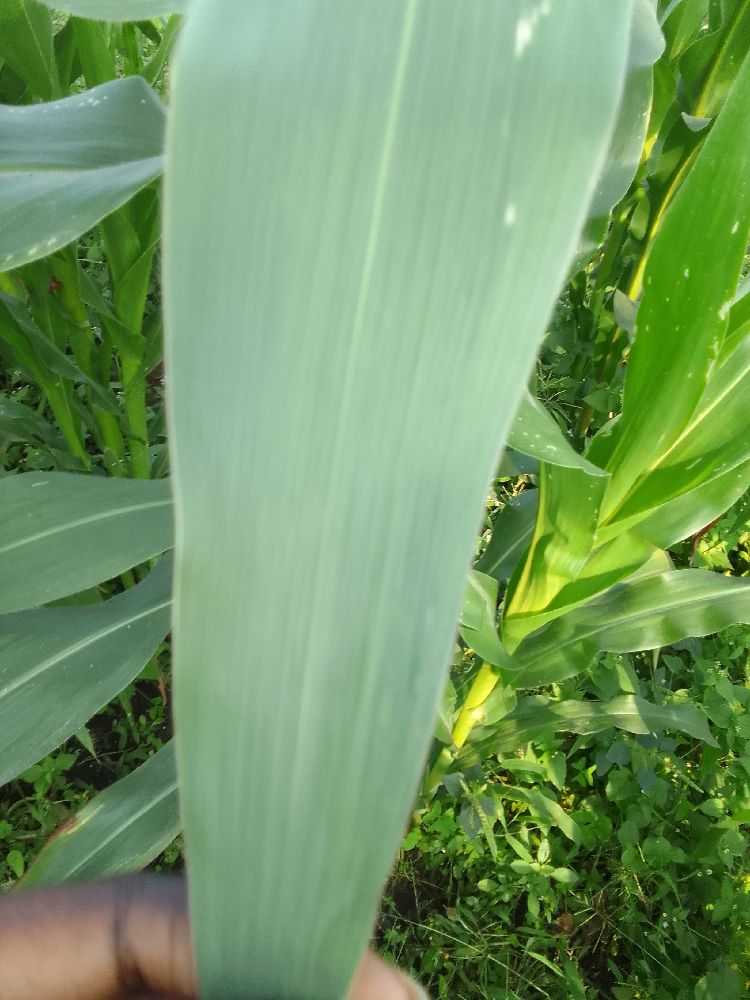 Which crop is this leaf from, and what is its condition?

maize, healthy
